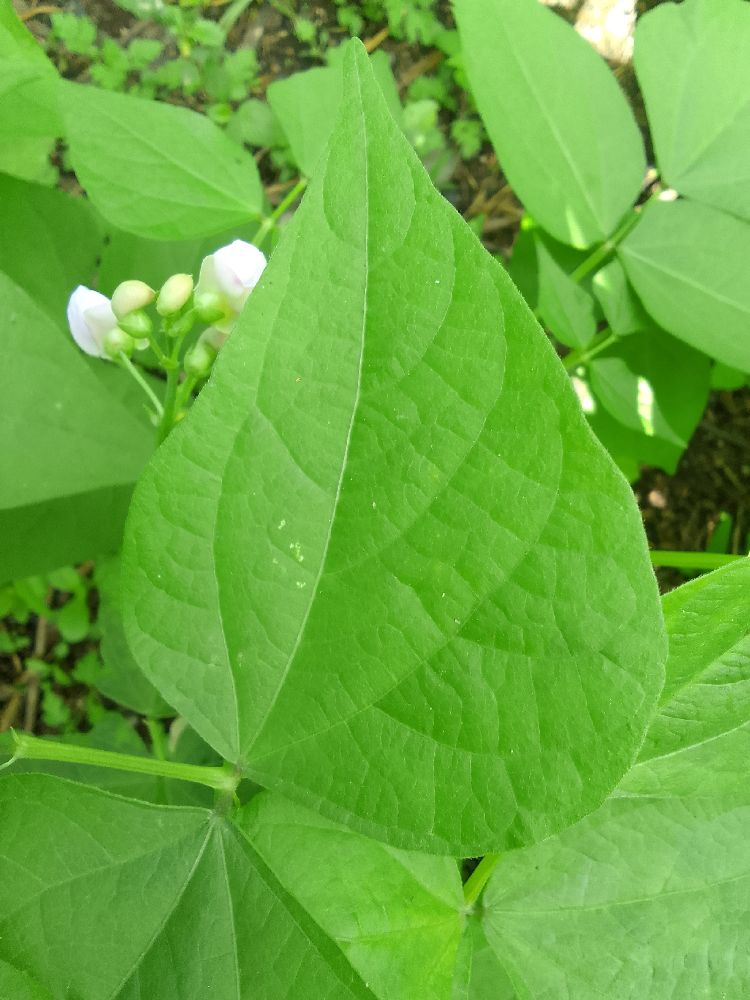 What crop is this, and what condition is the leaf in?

common bean, healthy
